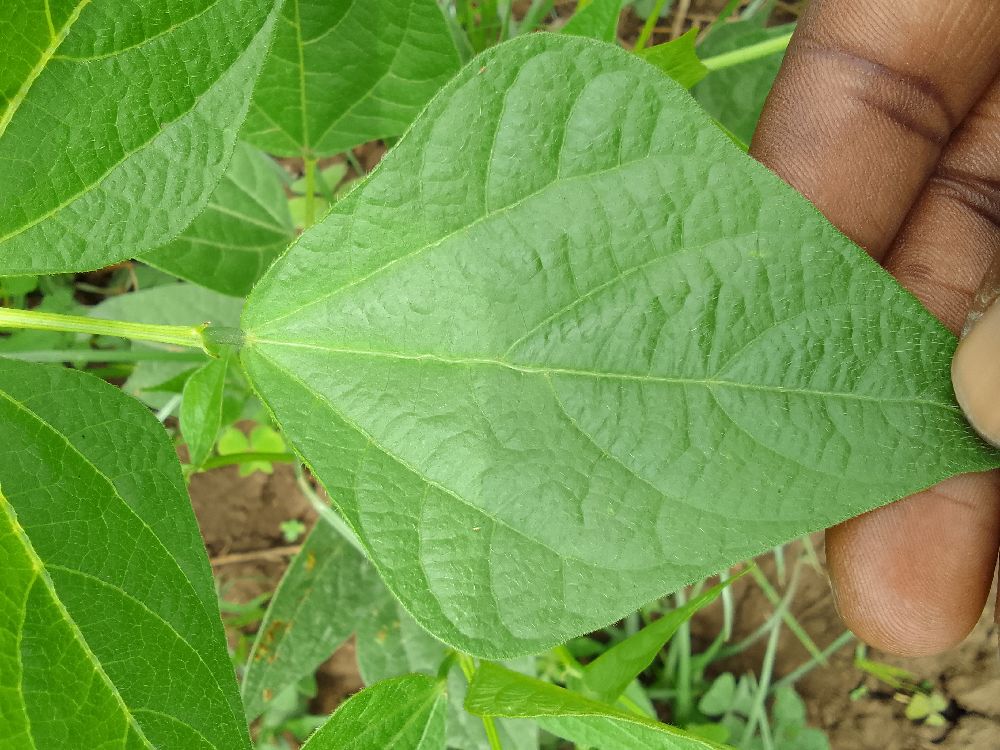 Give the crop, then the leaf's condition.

common bean, healthy
